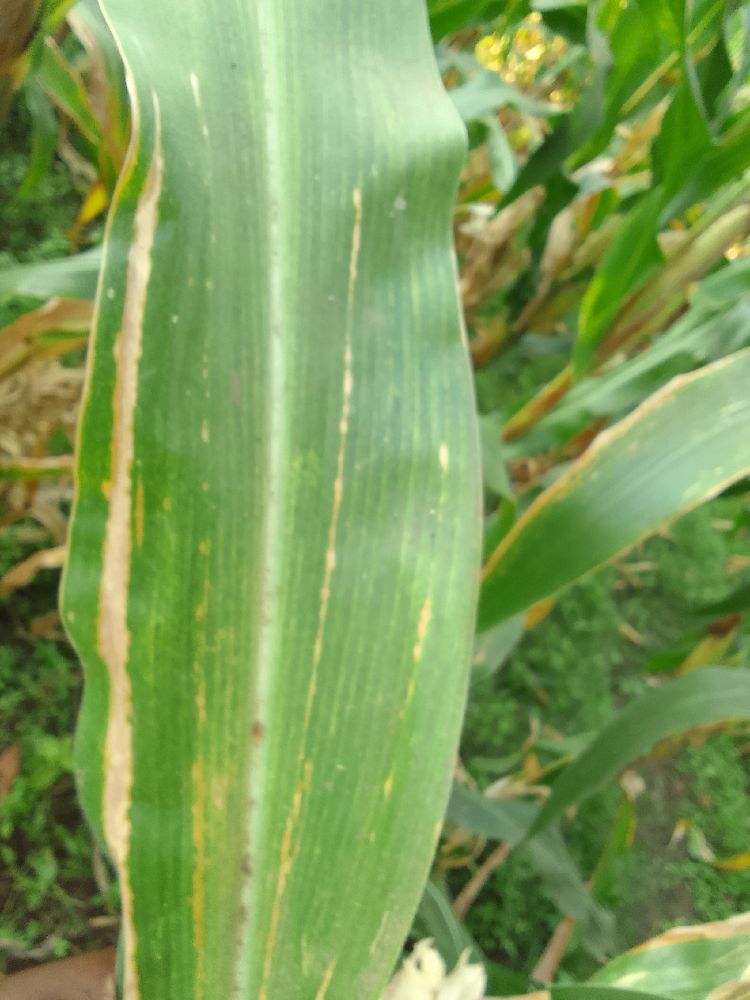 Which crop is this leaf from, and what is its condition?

maize, maize lethal necrosis
